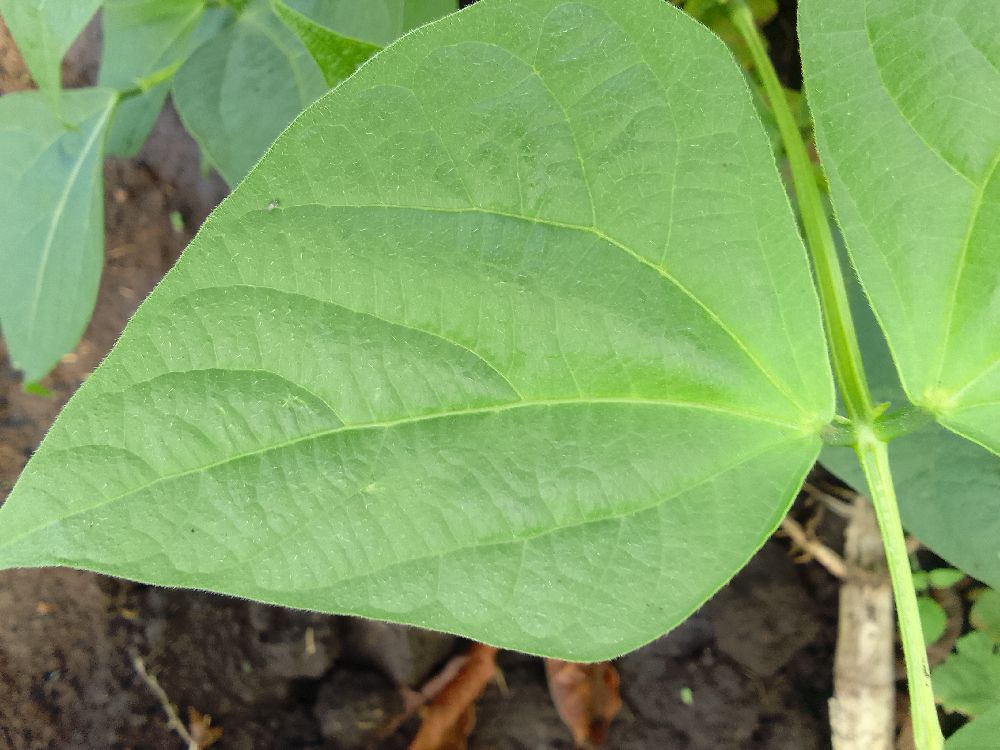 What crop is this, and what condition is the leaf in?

common bean, healthy
